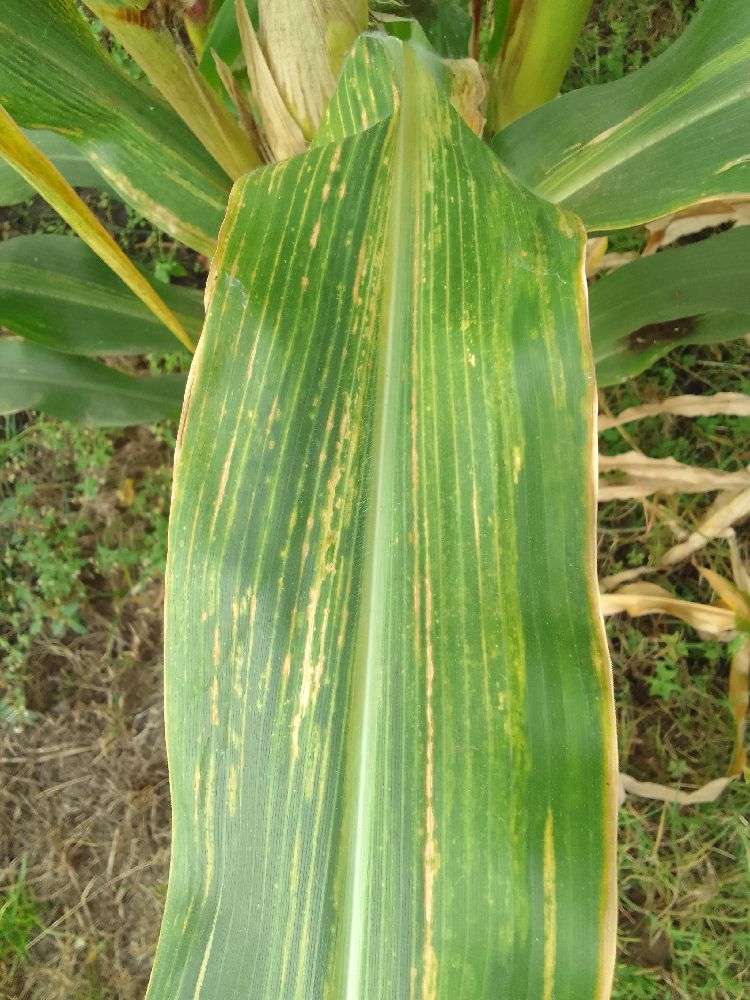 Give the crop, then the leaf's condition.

maize, maize lethal necrosis
